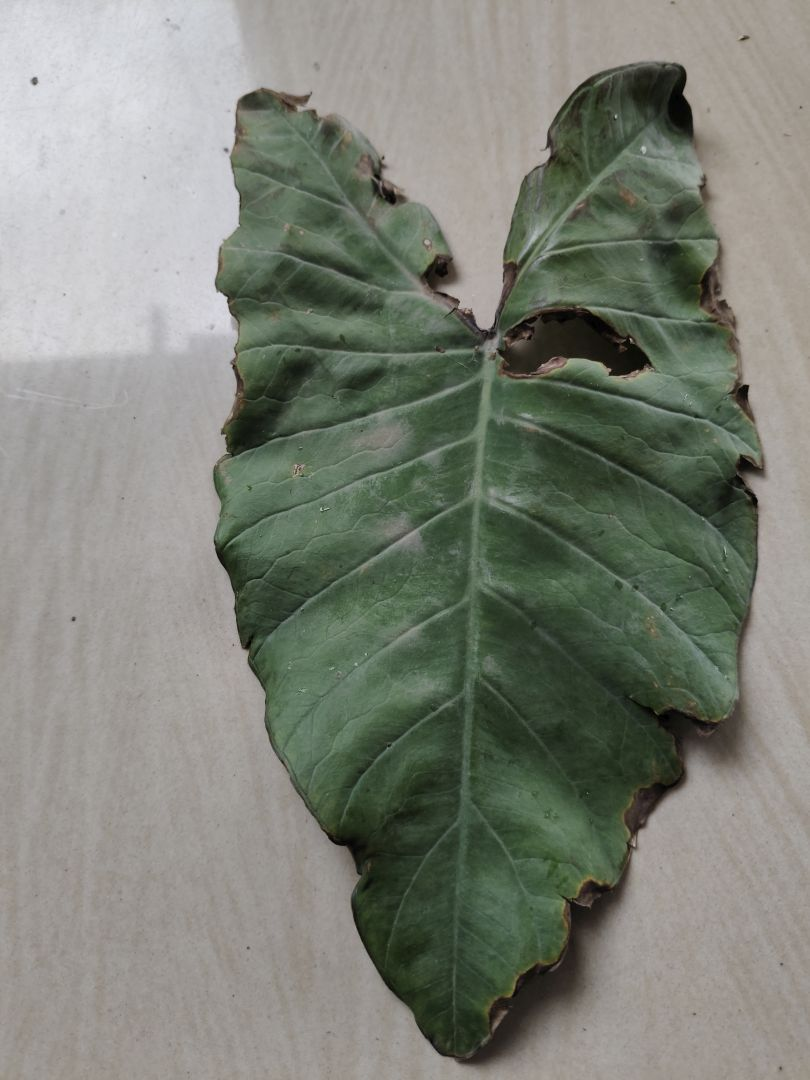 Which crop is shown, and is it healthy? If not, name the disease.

taro, leaf blight
